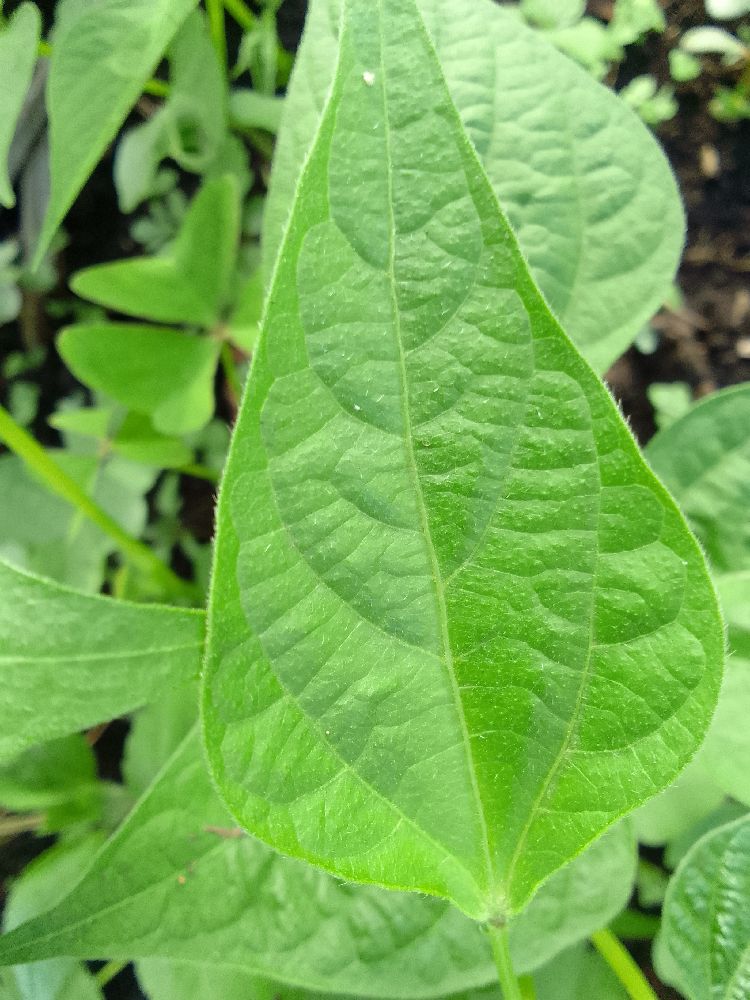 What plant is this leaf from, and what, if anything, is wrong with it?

common bean, healthy
